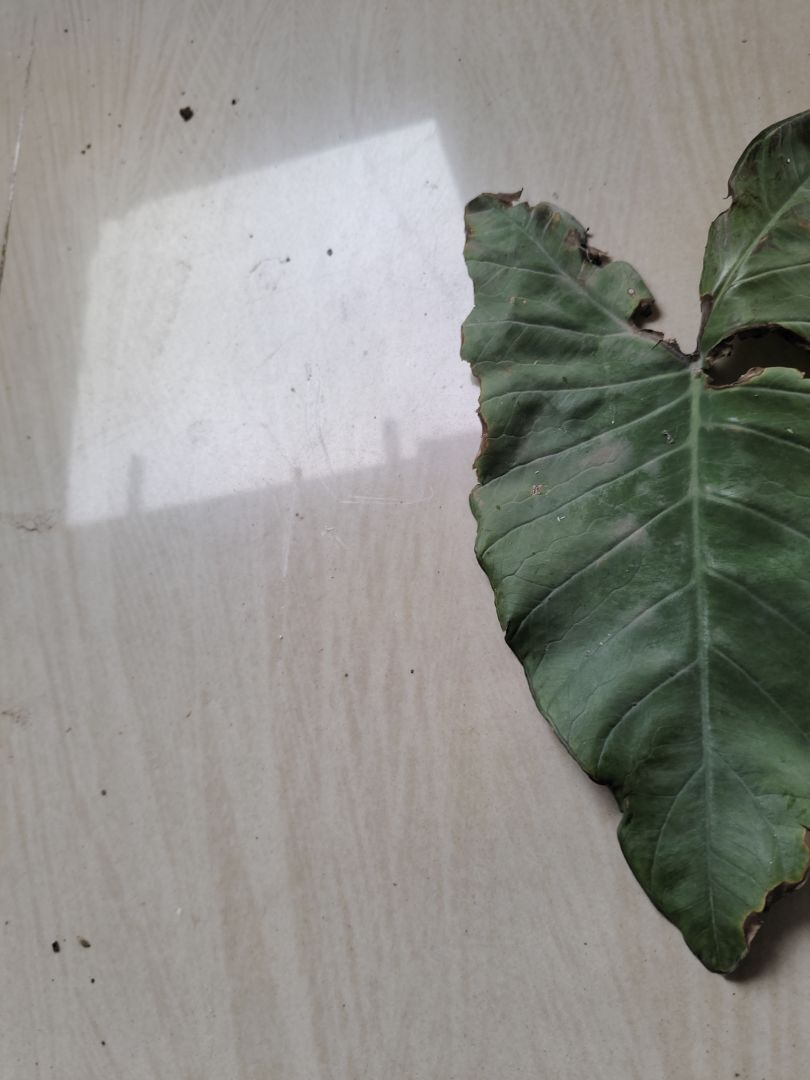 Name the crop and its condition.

taro, leaf blight
